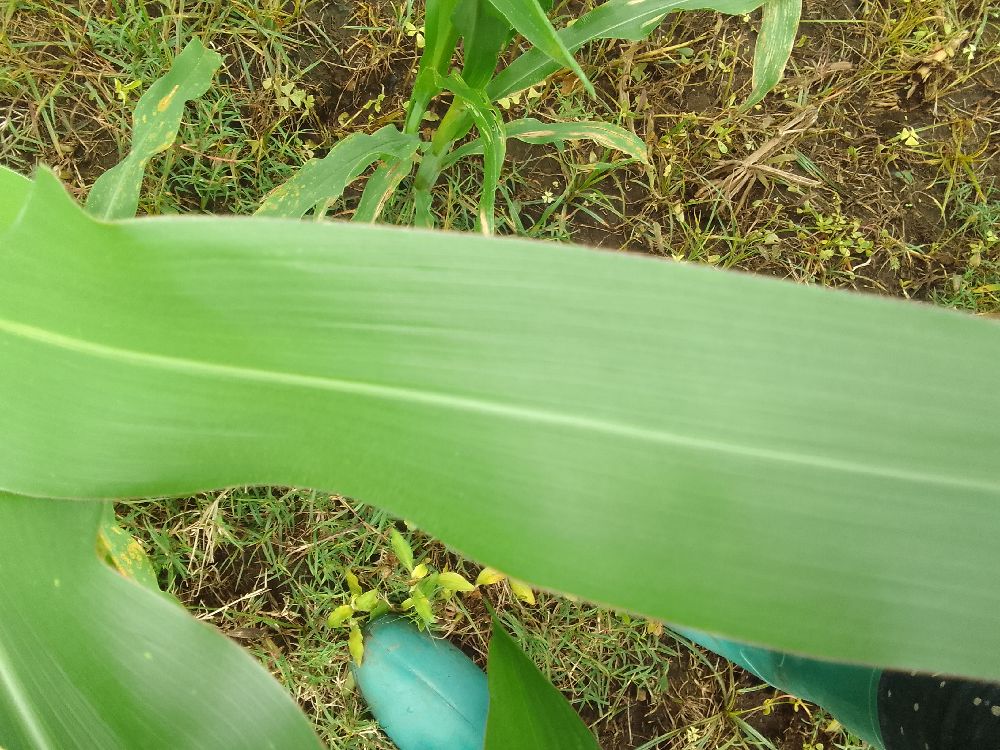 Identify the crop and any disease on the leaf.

maize, healthy
